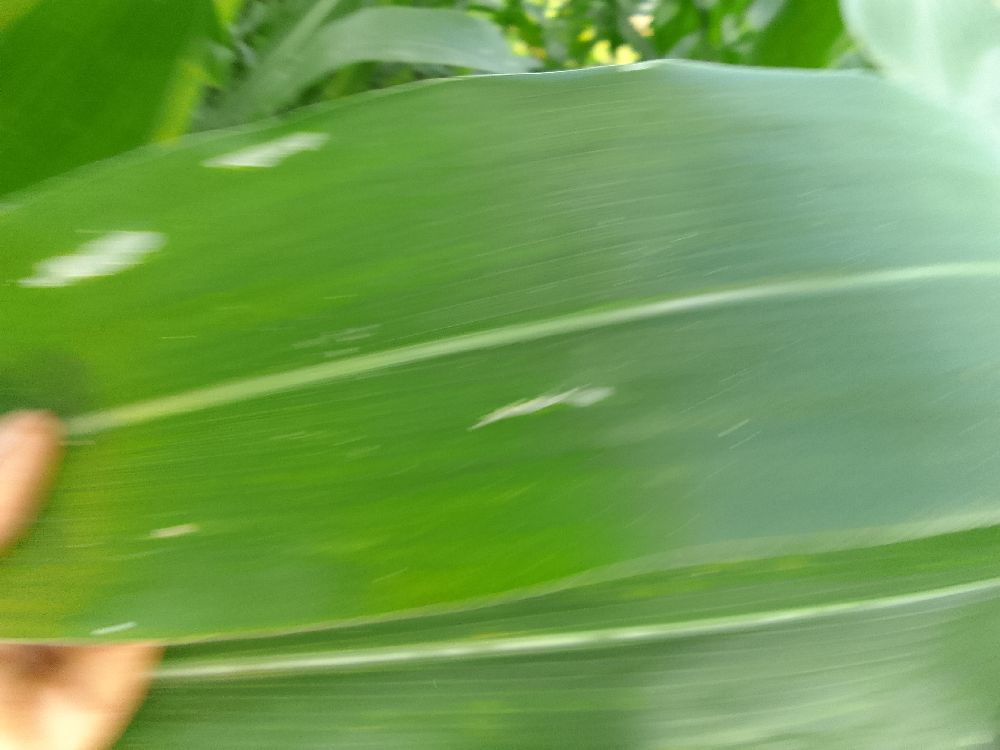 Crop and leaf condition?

maize, healthy
